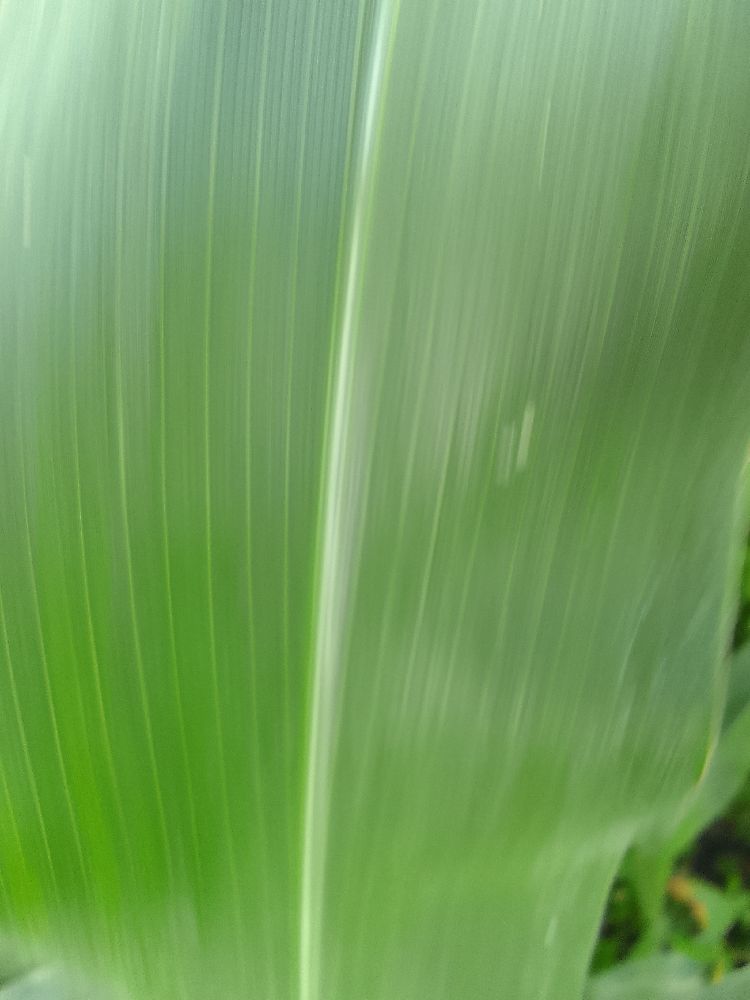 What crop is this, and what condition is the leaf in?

maize, healthy
